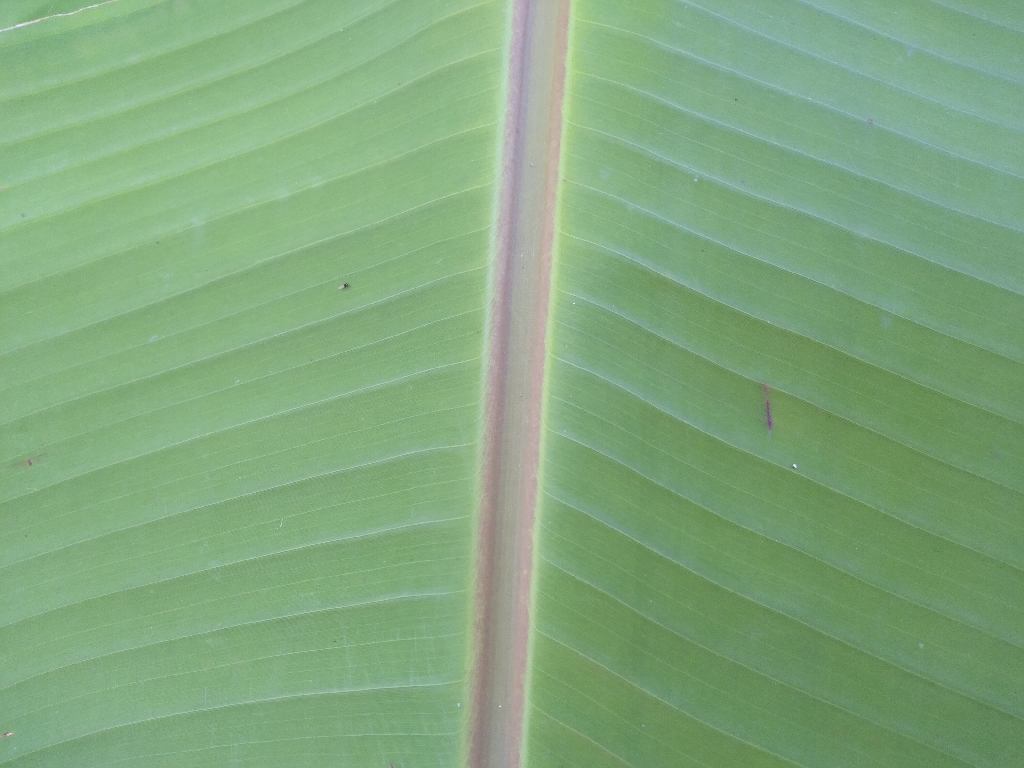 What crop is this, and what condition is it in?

banana, healthy
